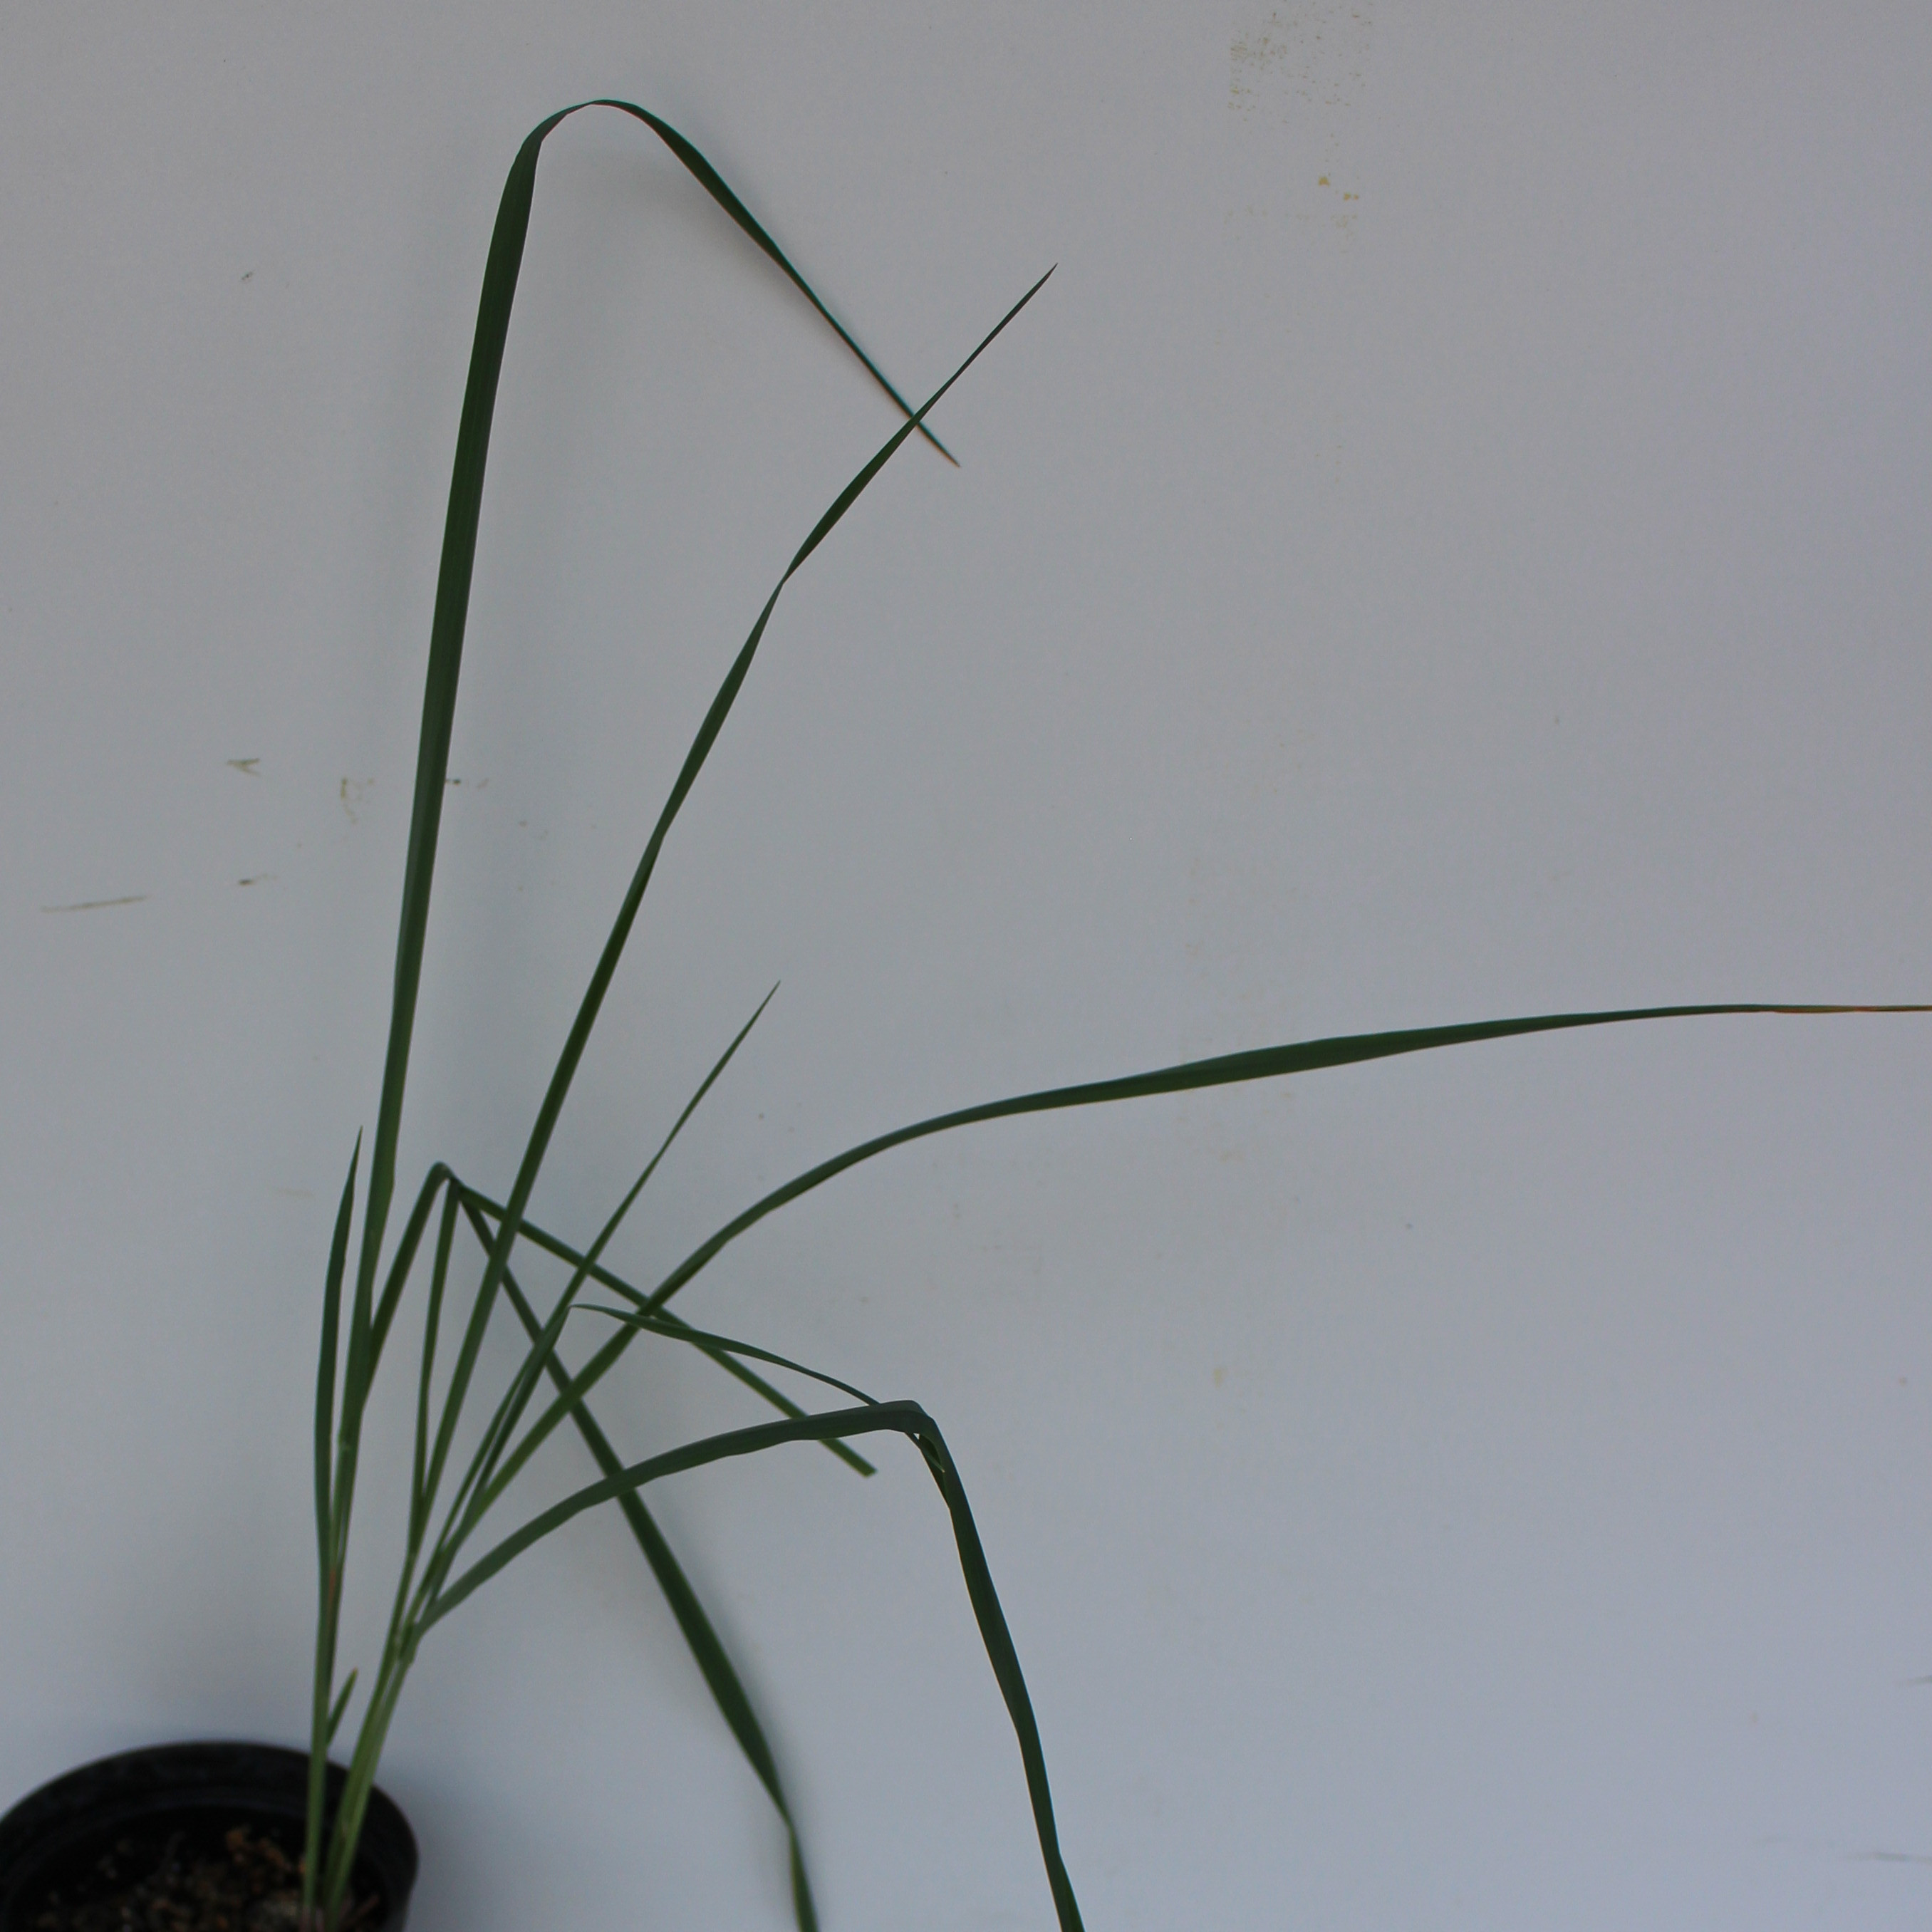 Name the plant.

Avena sterilis
